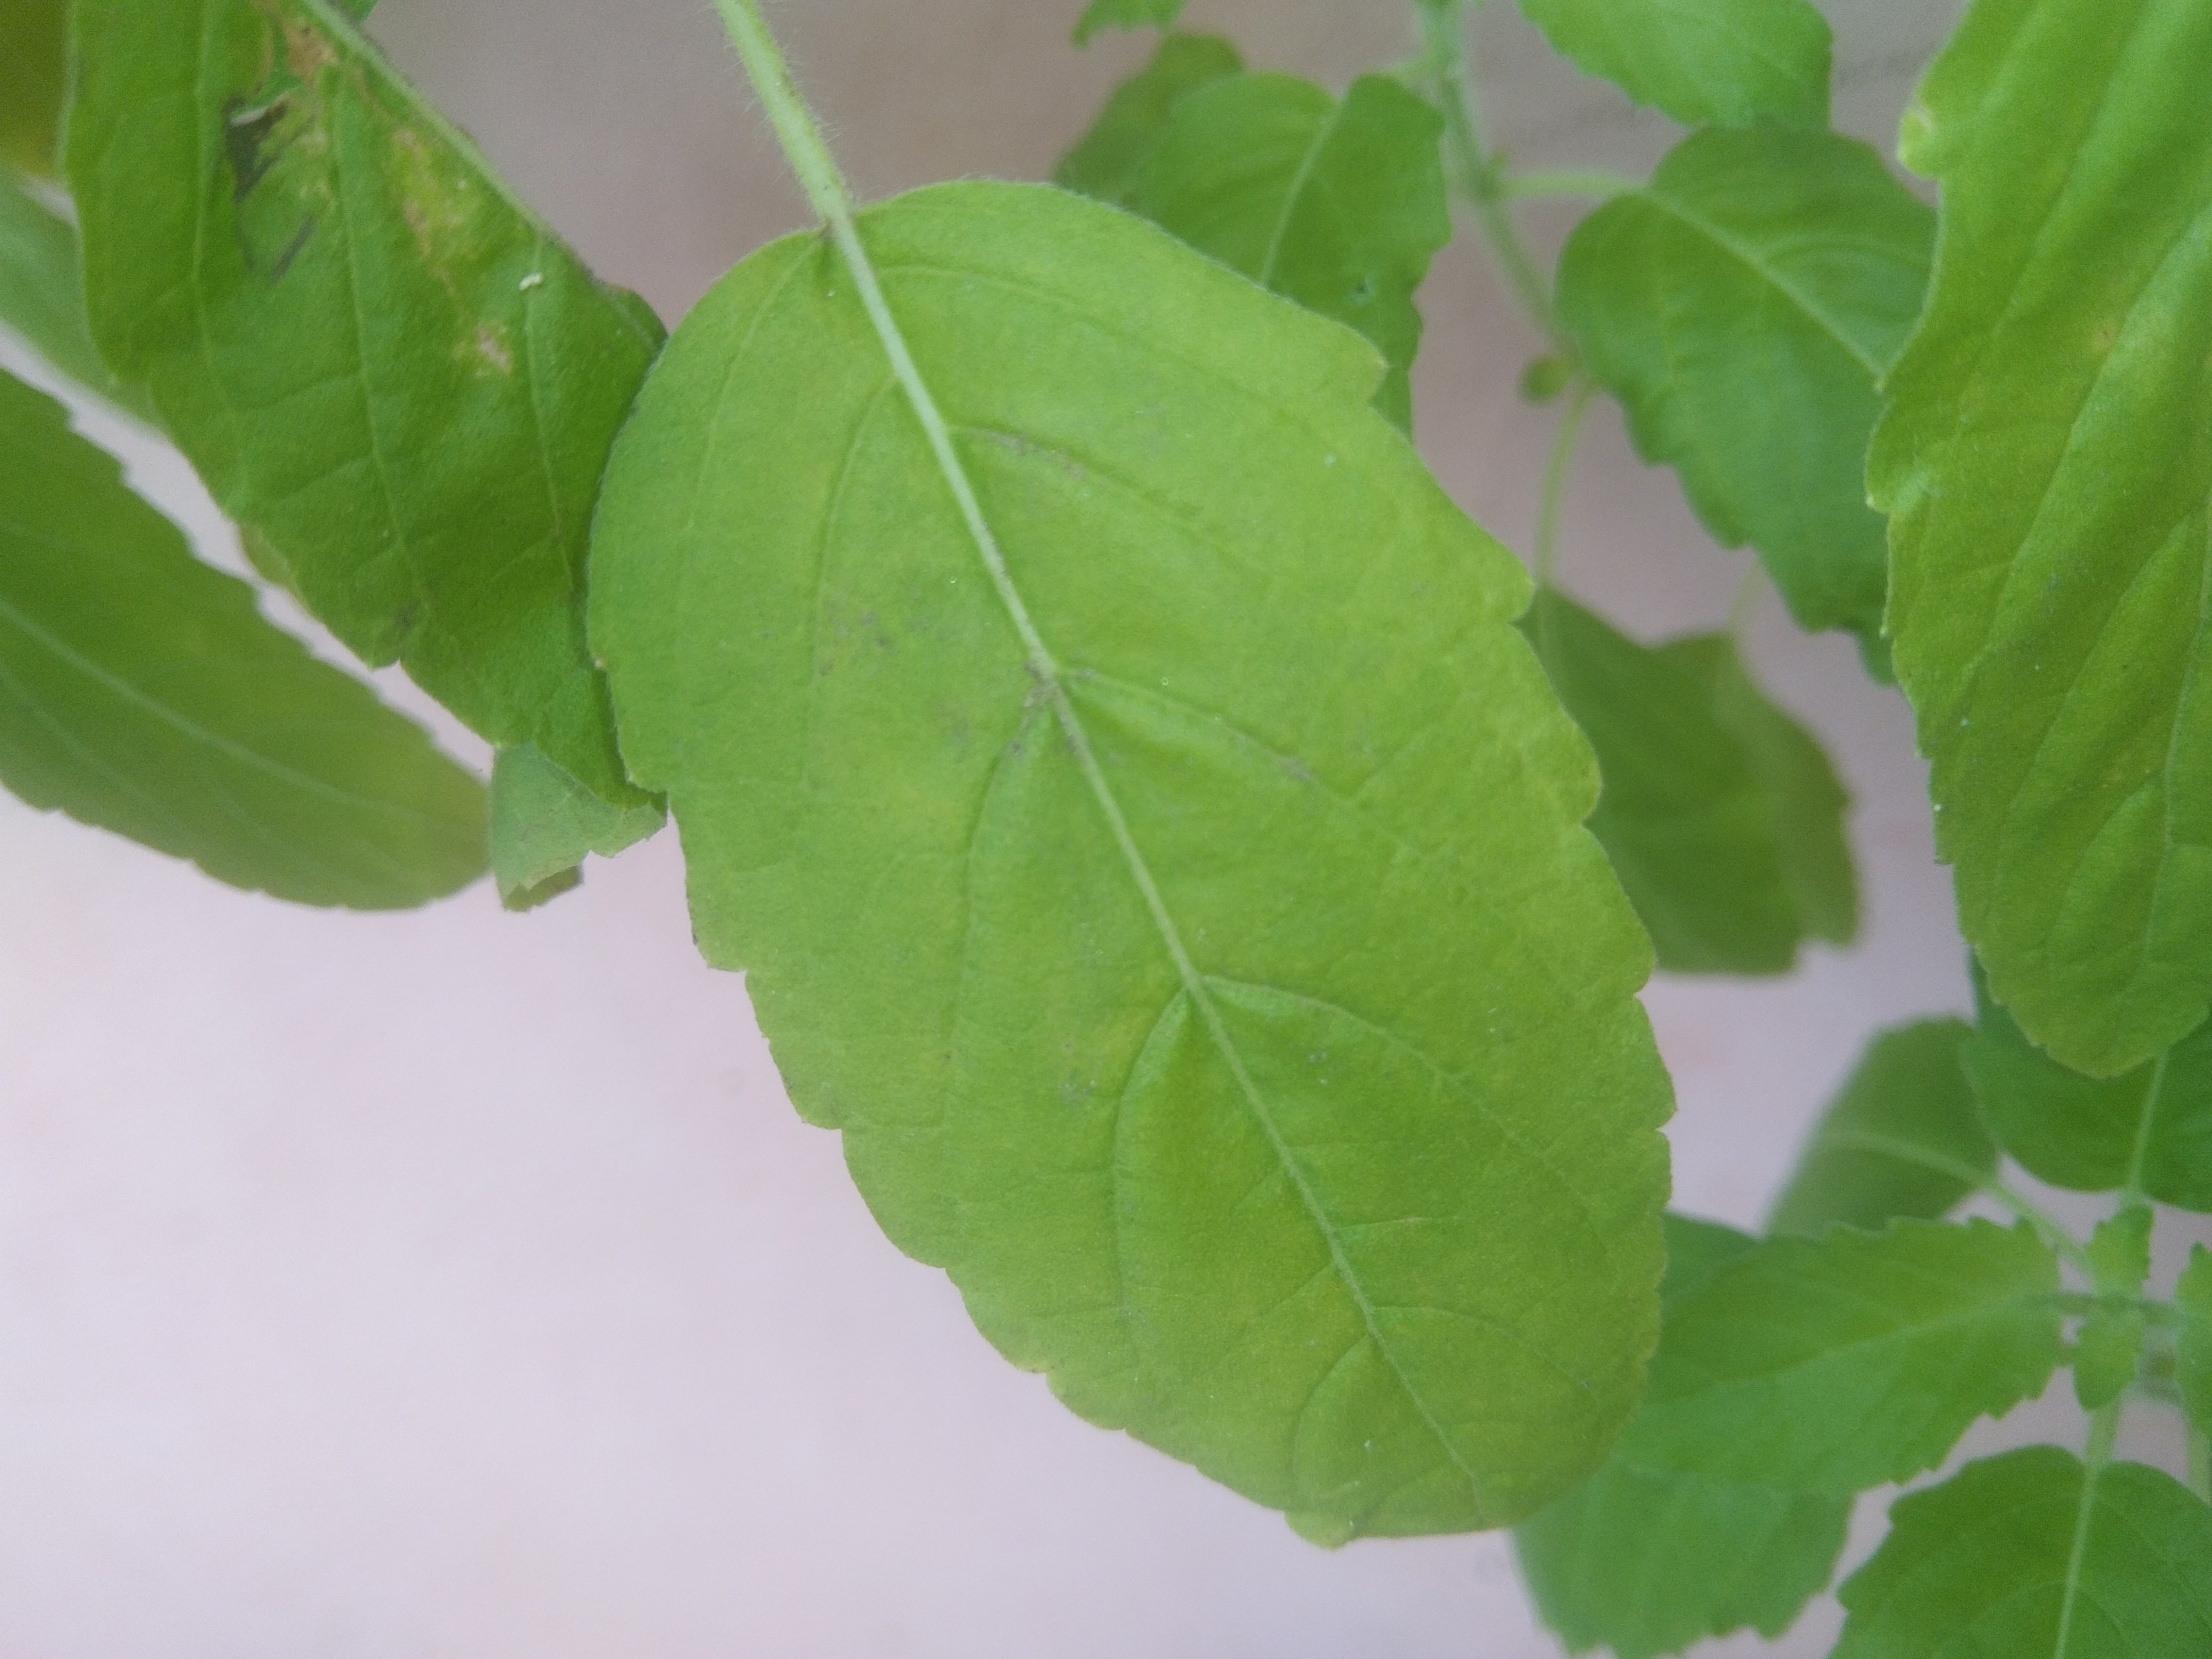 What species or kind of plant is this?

tulshi
